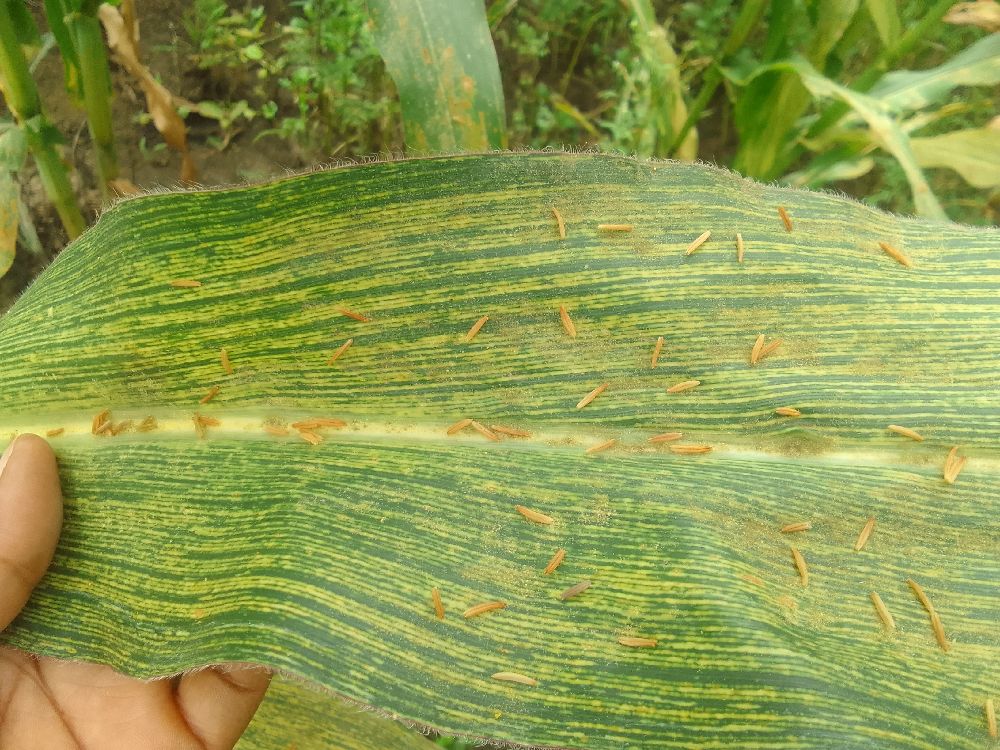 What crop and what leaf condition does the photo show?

maize, maize streak virus
